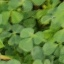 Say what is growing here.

unstructured weed
